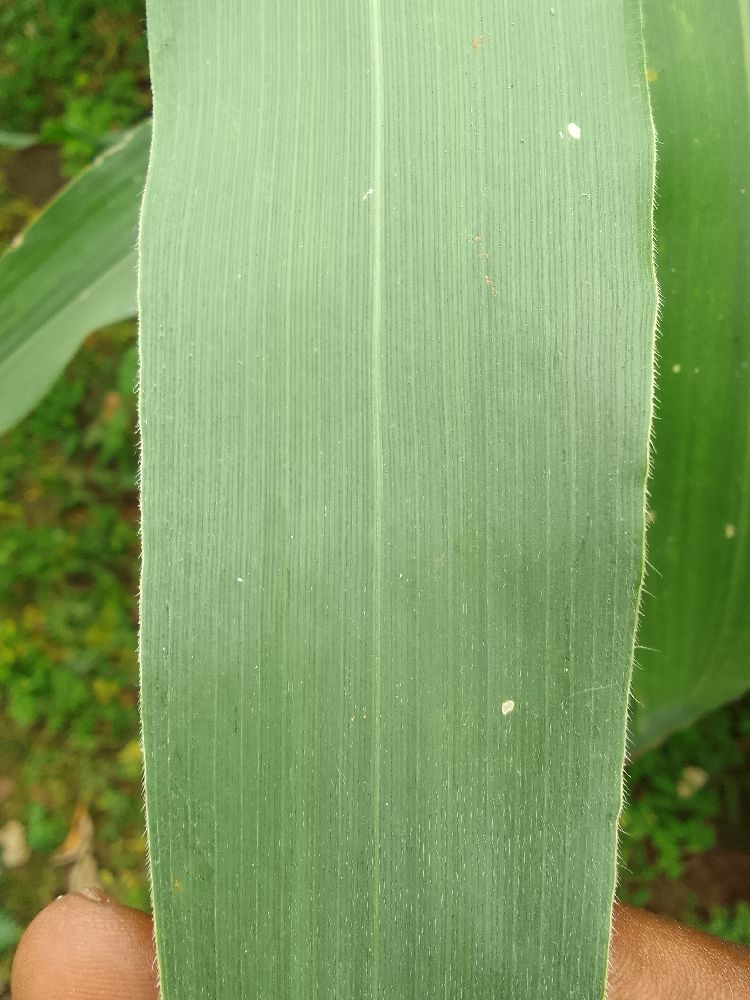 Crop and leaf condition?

maize, healthy
